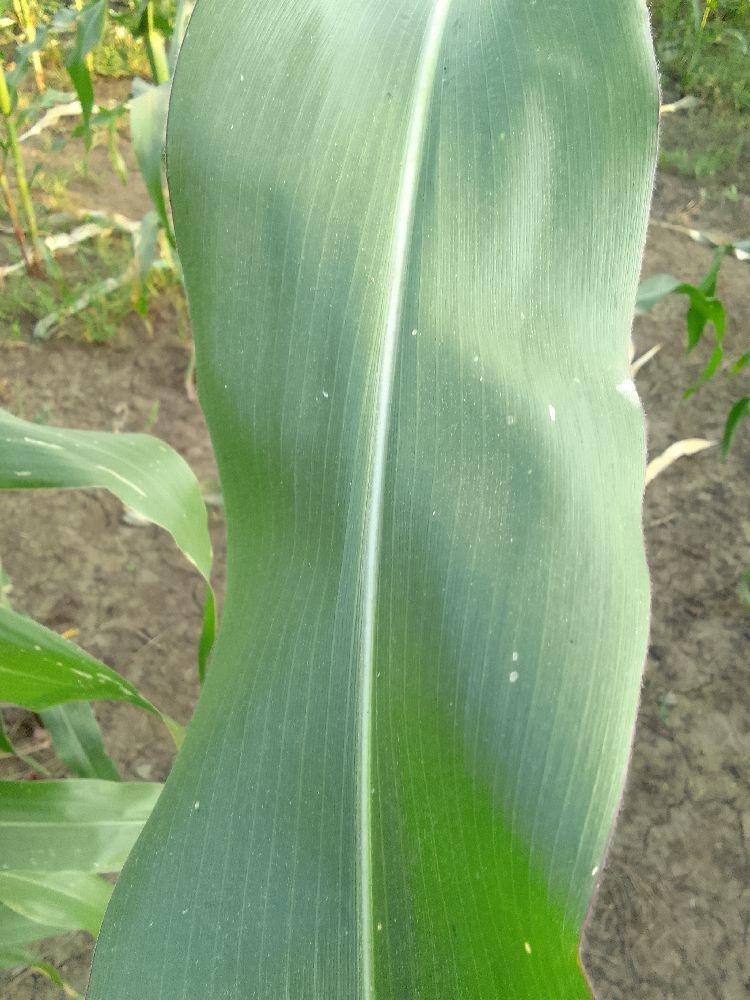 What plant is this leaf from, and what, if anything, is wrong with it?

maize, healthy
